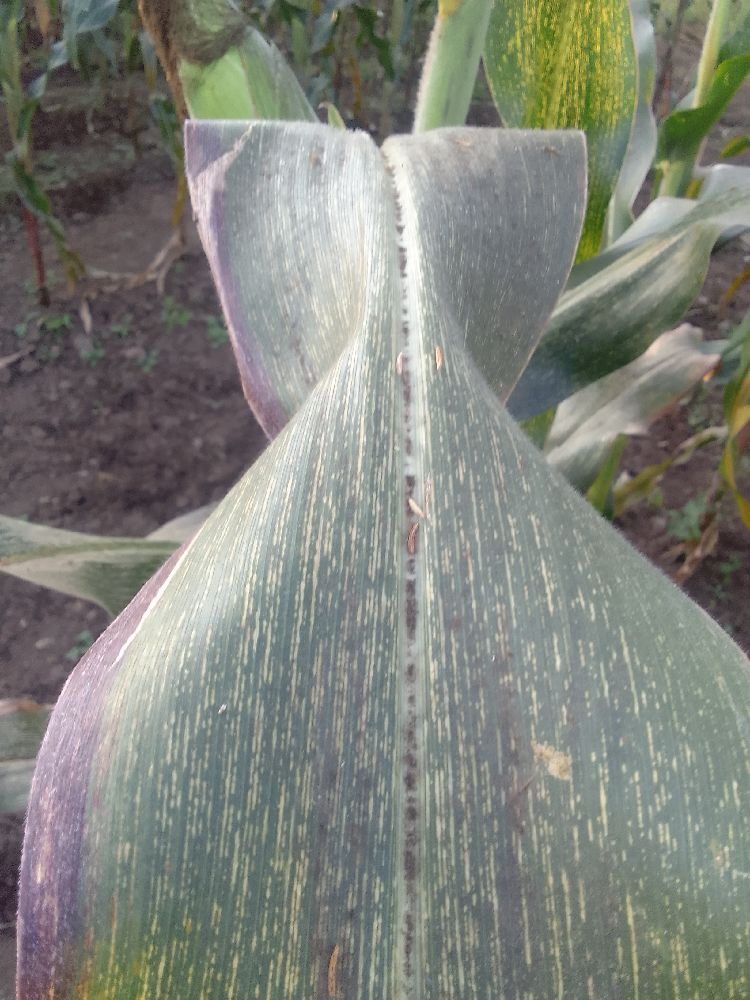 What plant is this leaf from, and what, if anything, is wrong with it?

maize, maize streak virus
